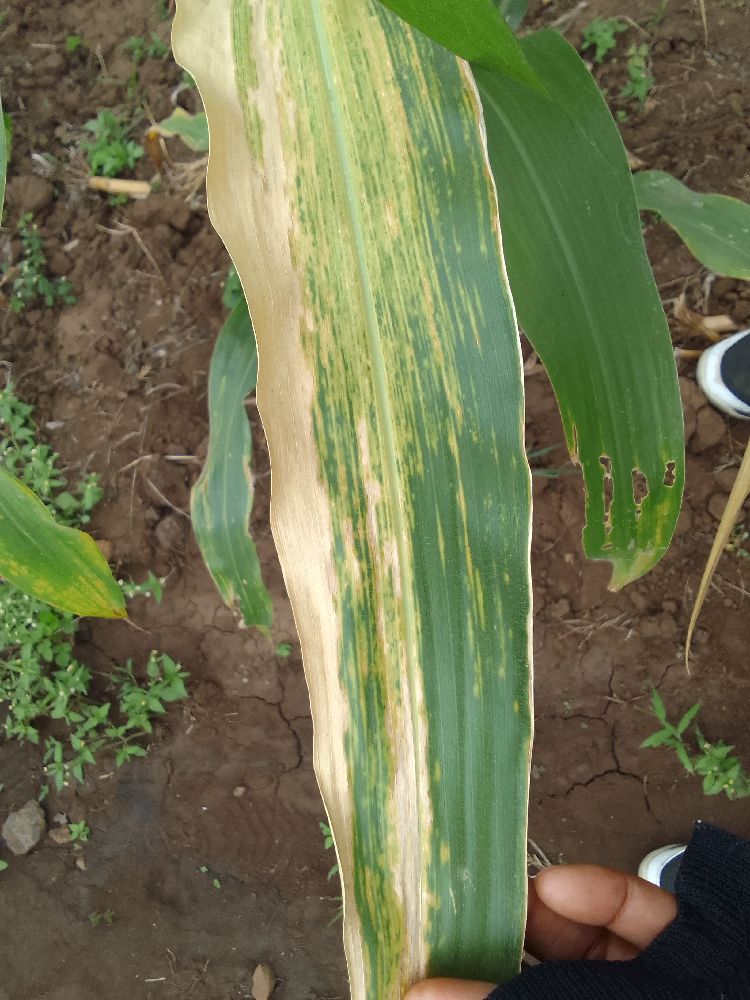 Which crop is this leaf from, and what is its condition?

maize, maize lethal necrosis
